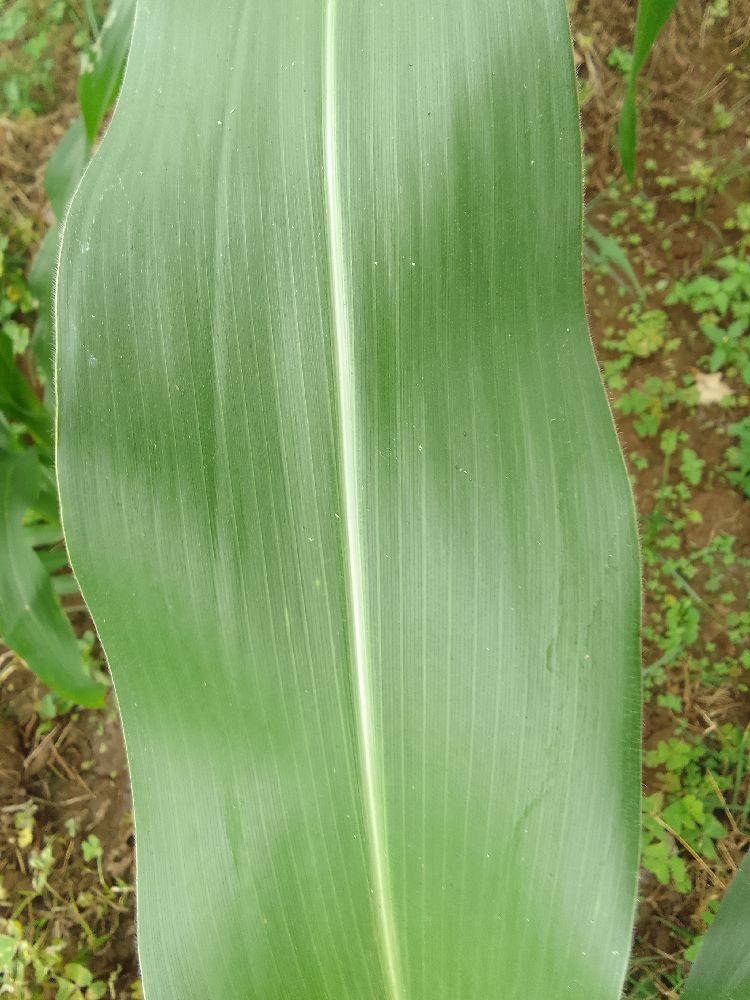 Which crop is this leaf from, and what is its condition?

maize, healthy
